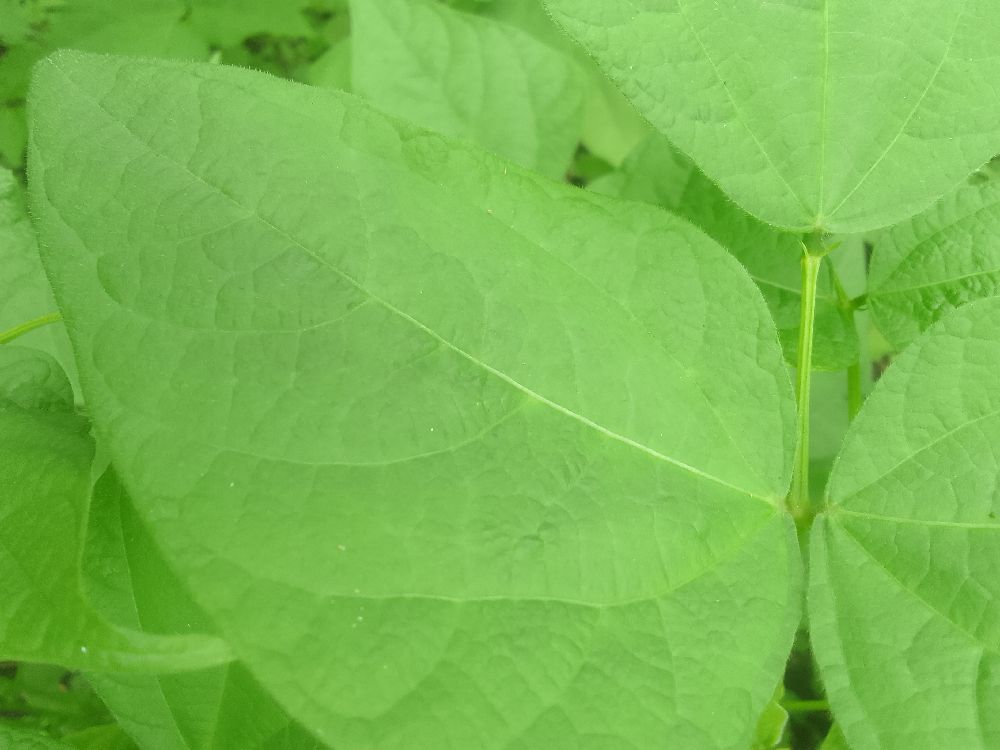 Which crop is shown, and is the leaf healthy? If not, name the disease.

common bean, healthy
